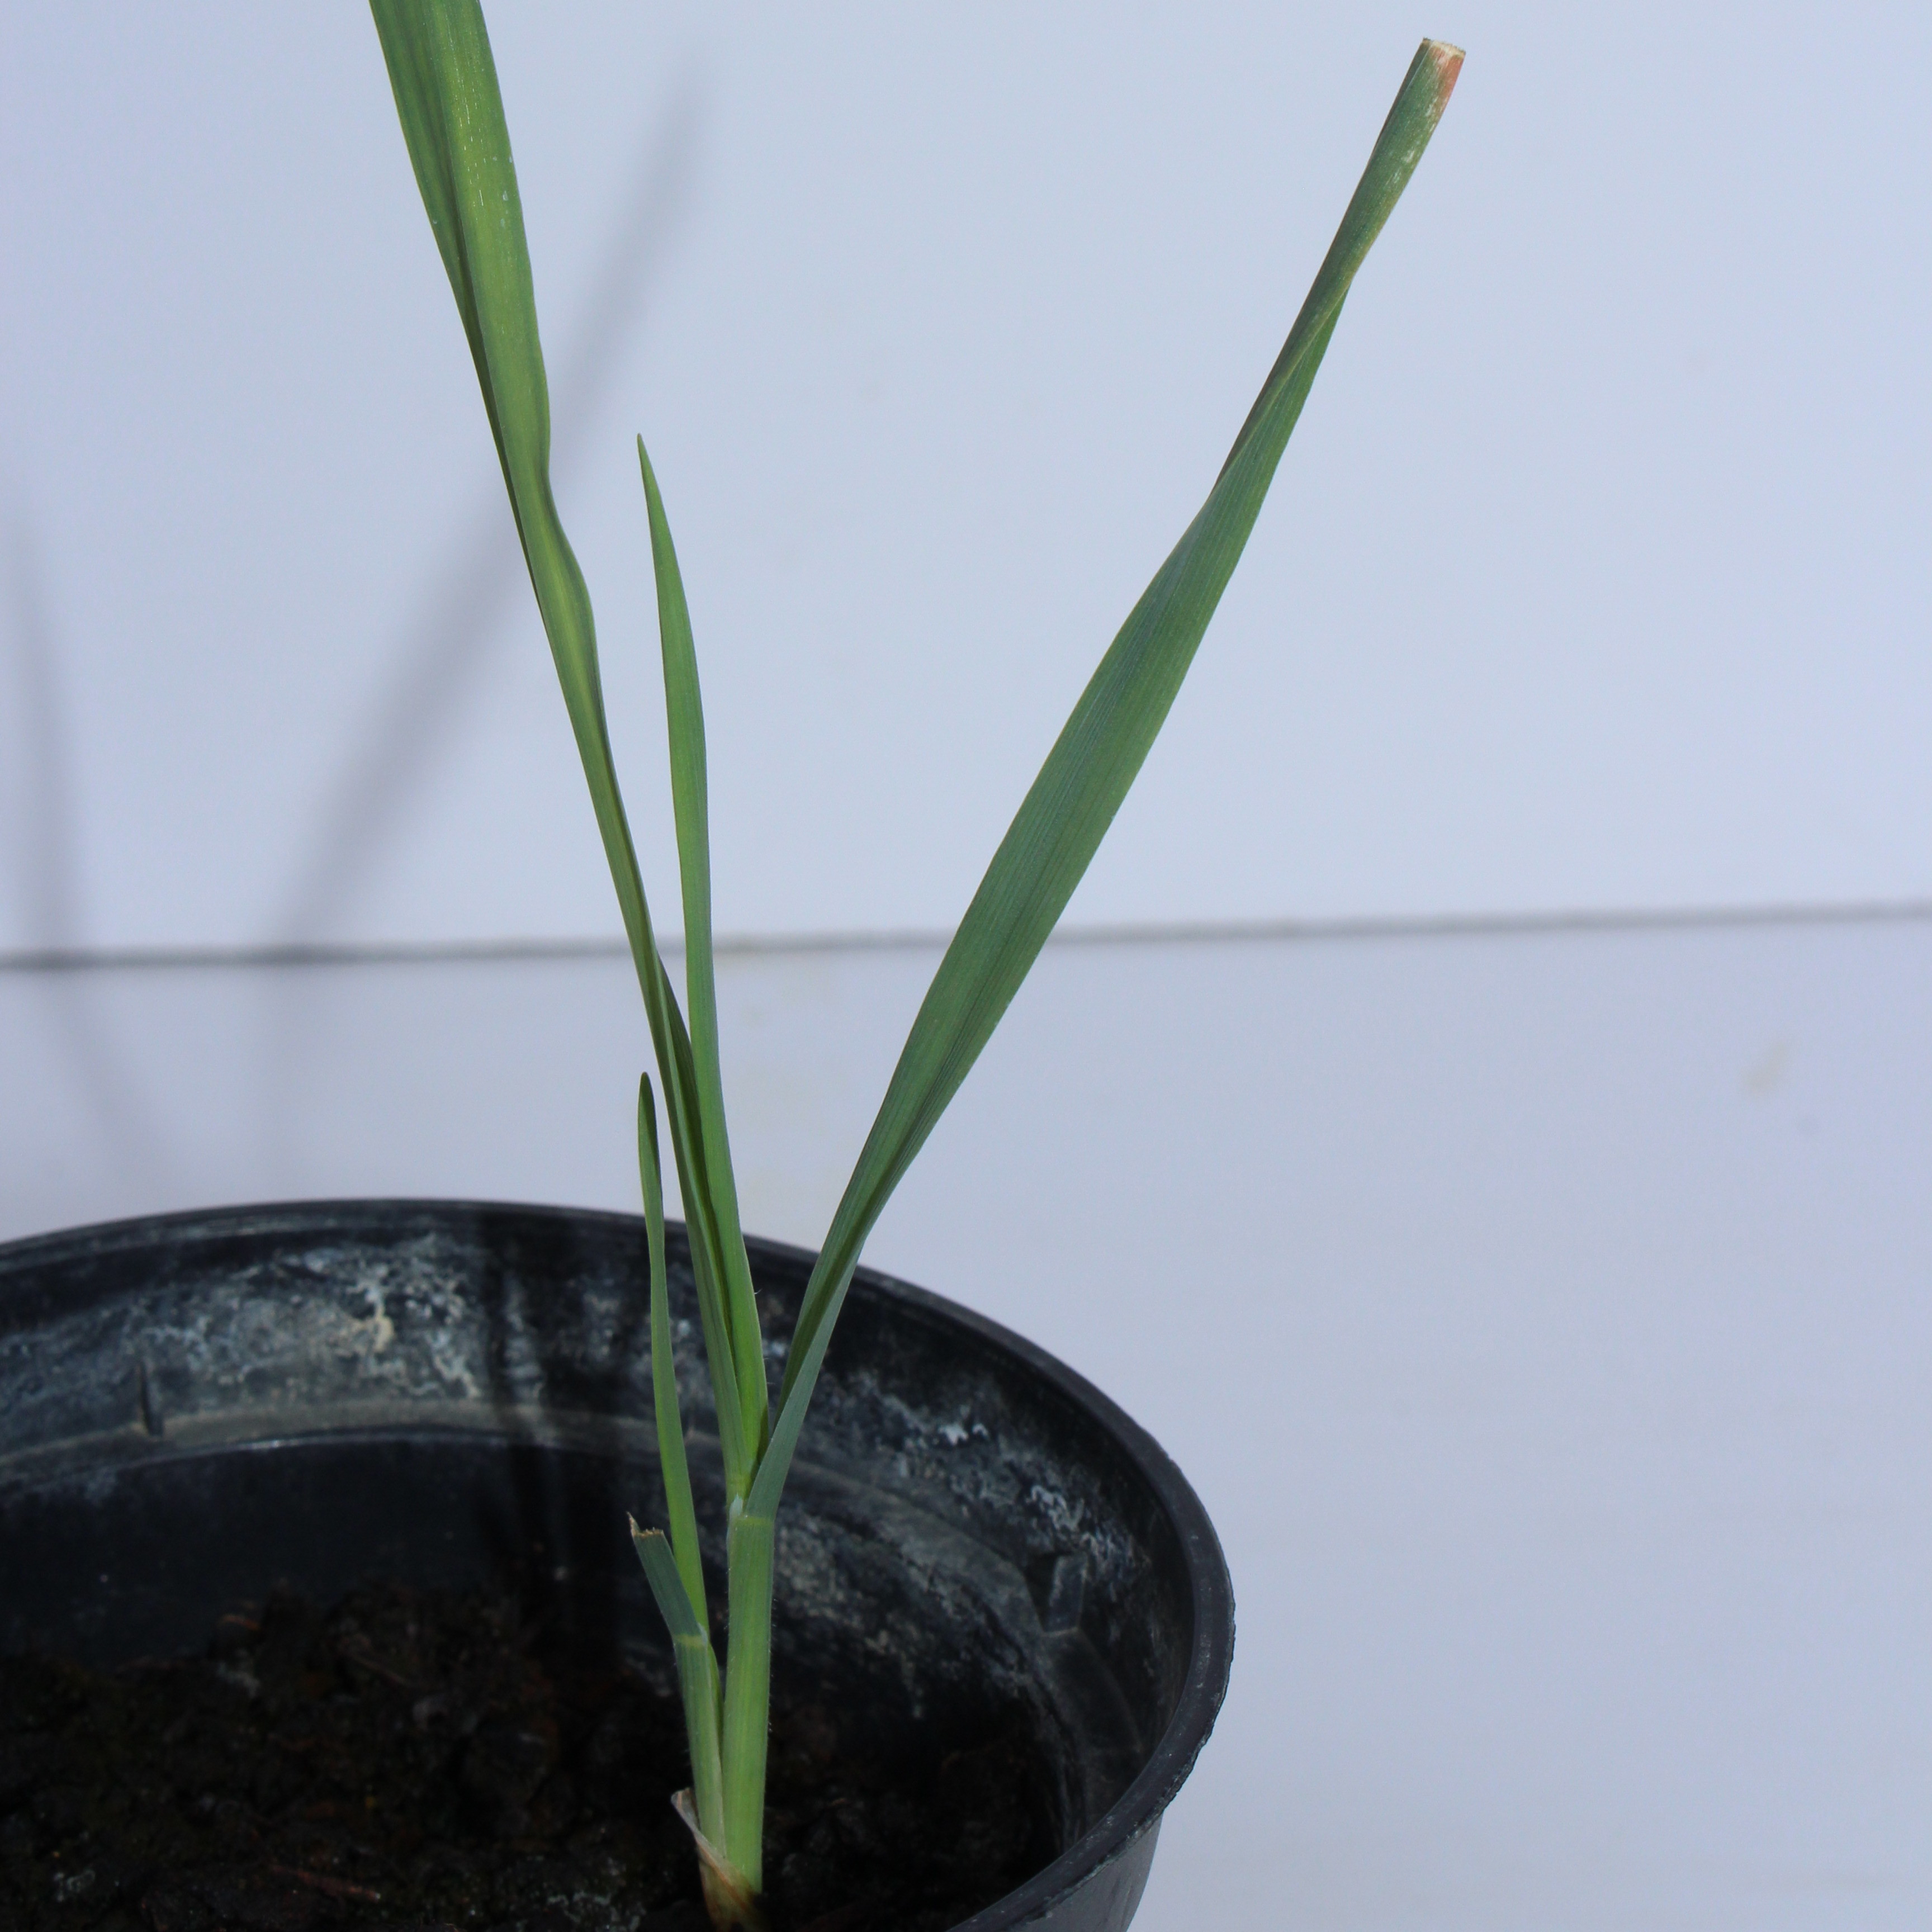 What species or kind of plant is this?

Avena sterilis
